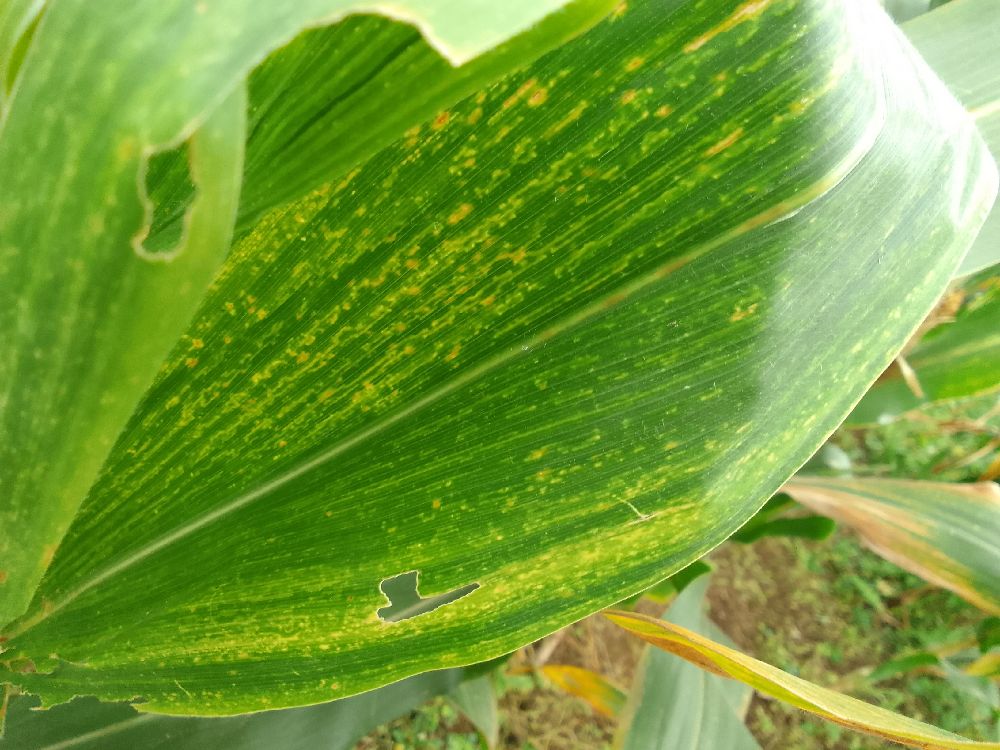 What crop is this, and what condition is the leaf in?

maize, maize lethal necrosis
